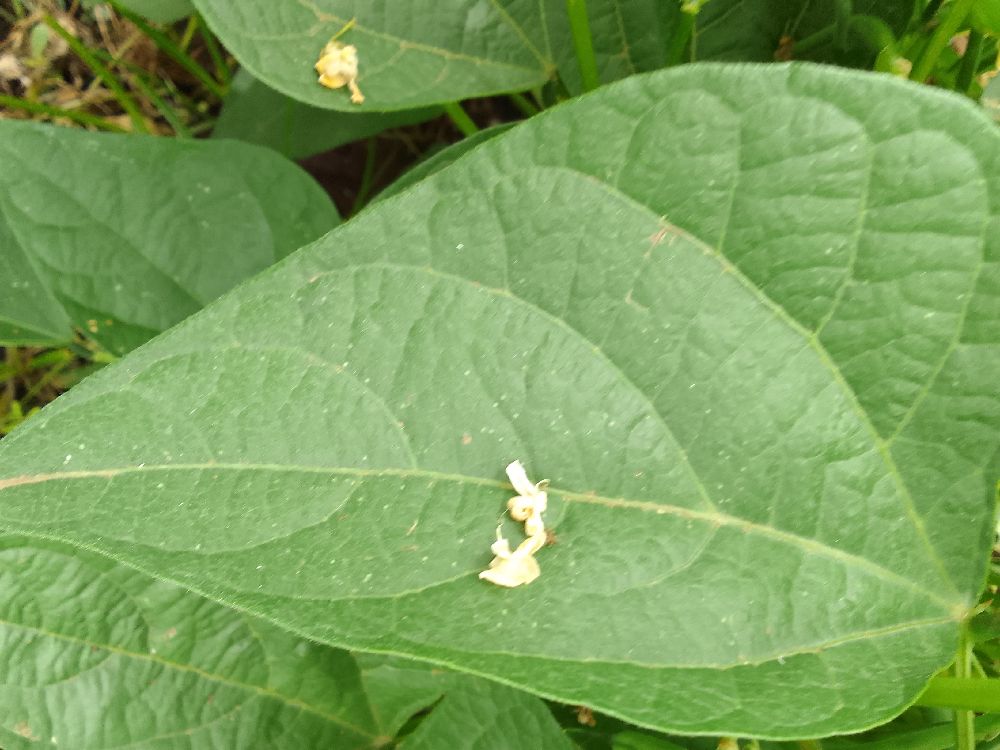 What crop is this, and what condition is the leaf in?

common bean, healthy
